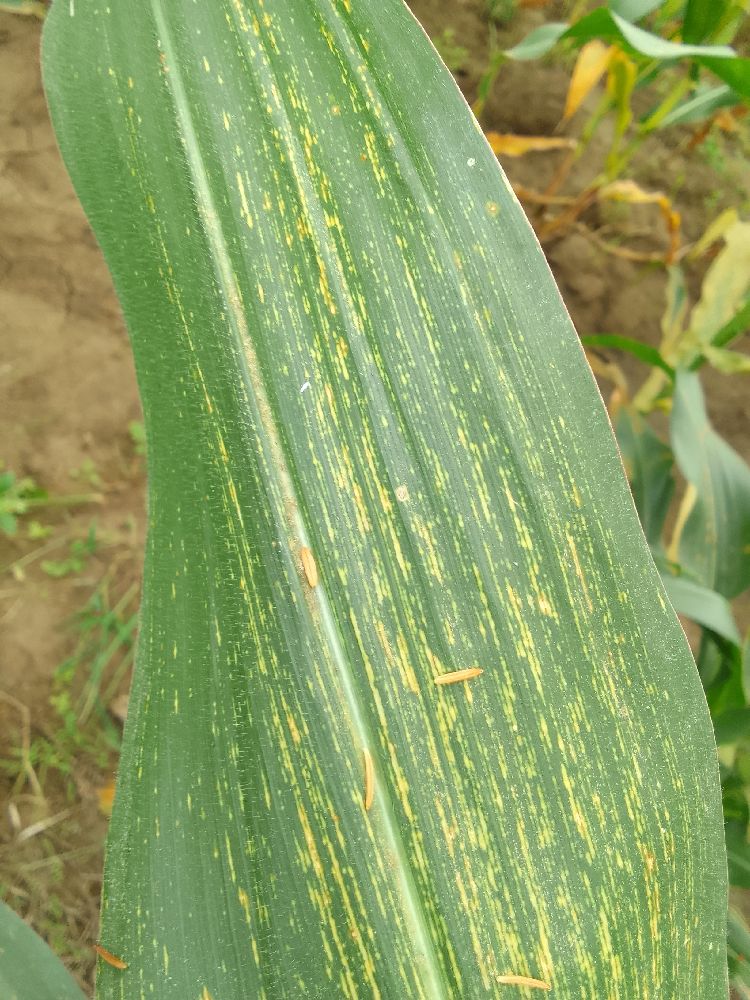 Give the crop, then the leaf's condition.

maize, maize streak virus
